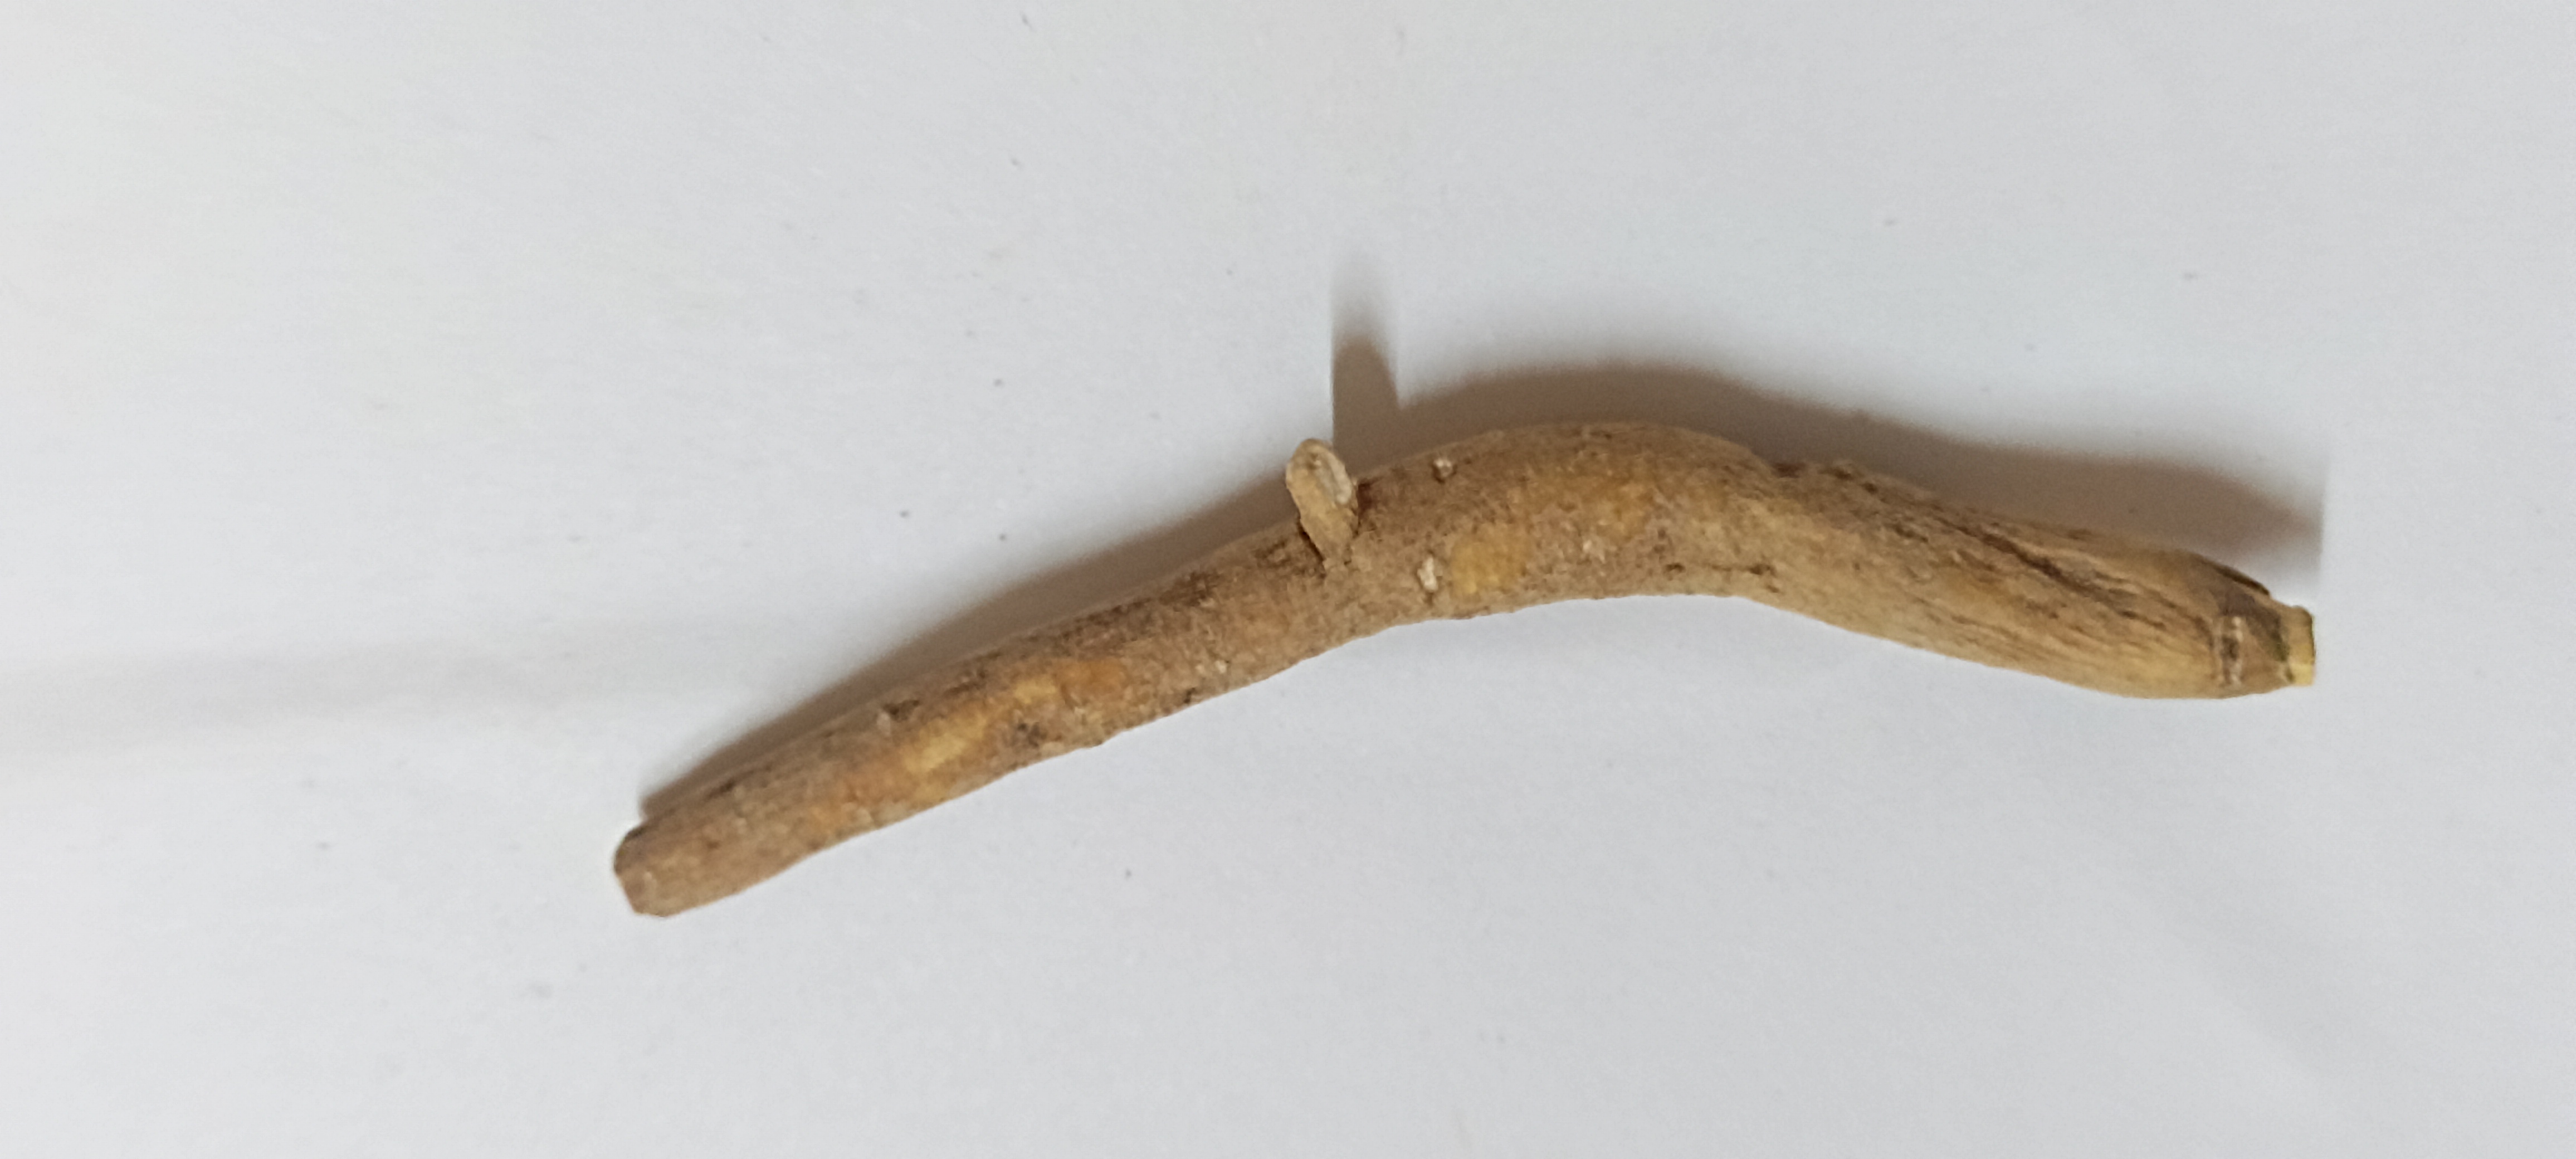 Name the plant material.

ashwagandha
